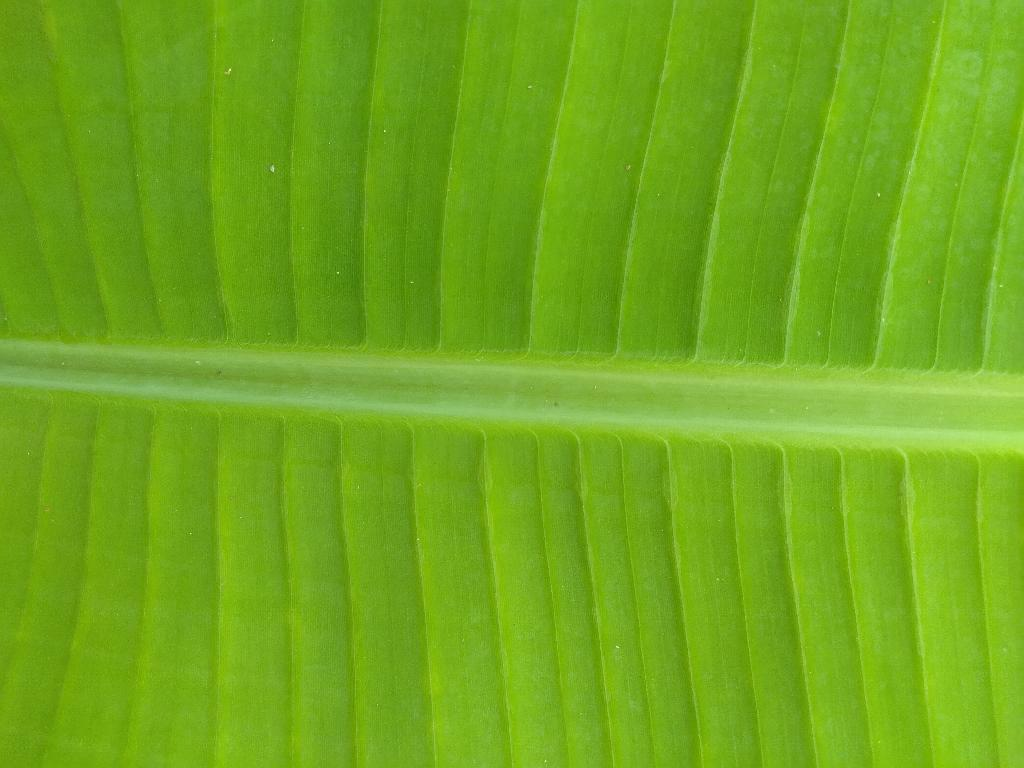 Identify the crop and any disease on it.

banana, healthy
